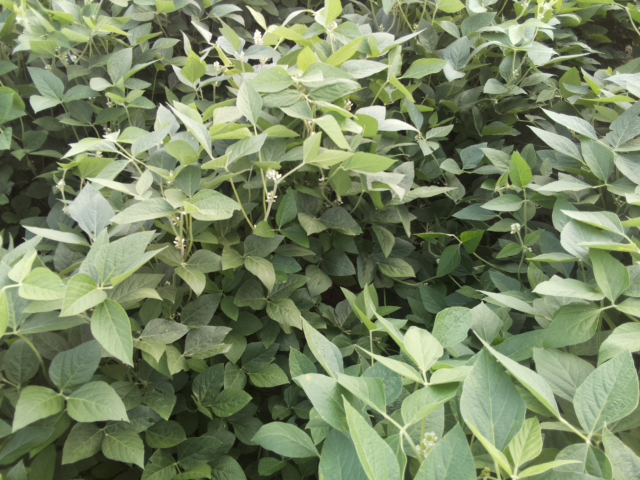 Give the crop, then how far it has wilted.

soybean, leaves with no wilting
